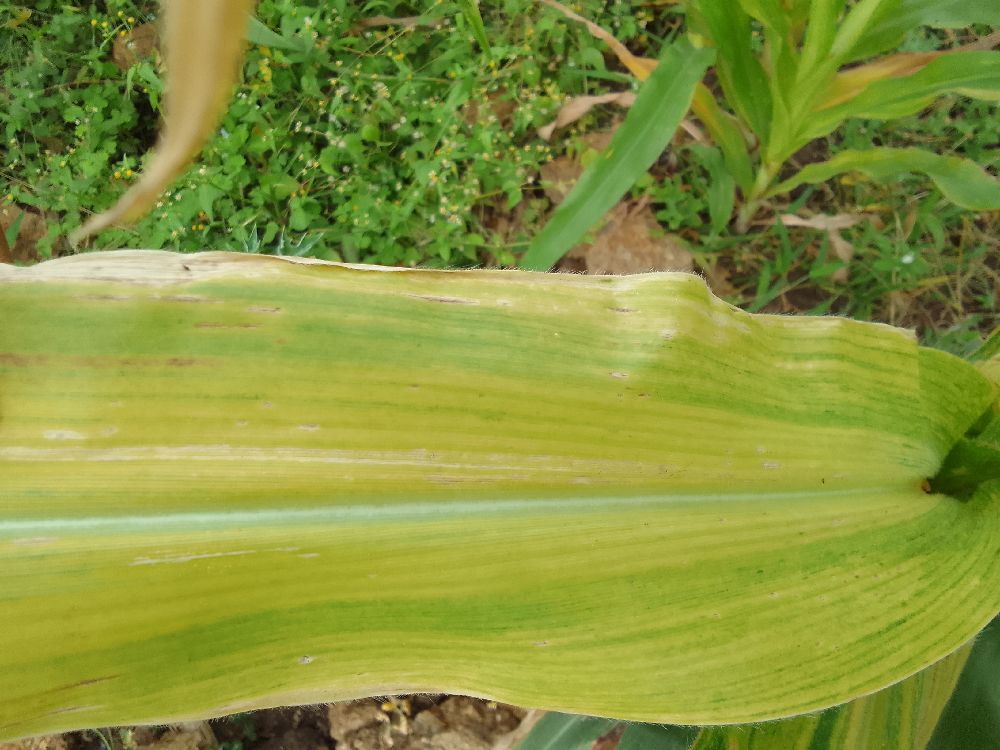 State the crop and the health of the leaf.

maize, maize lethal necrosis
